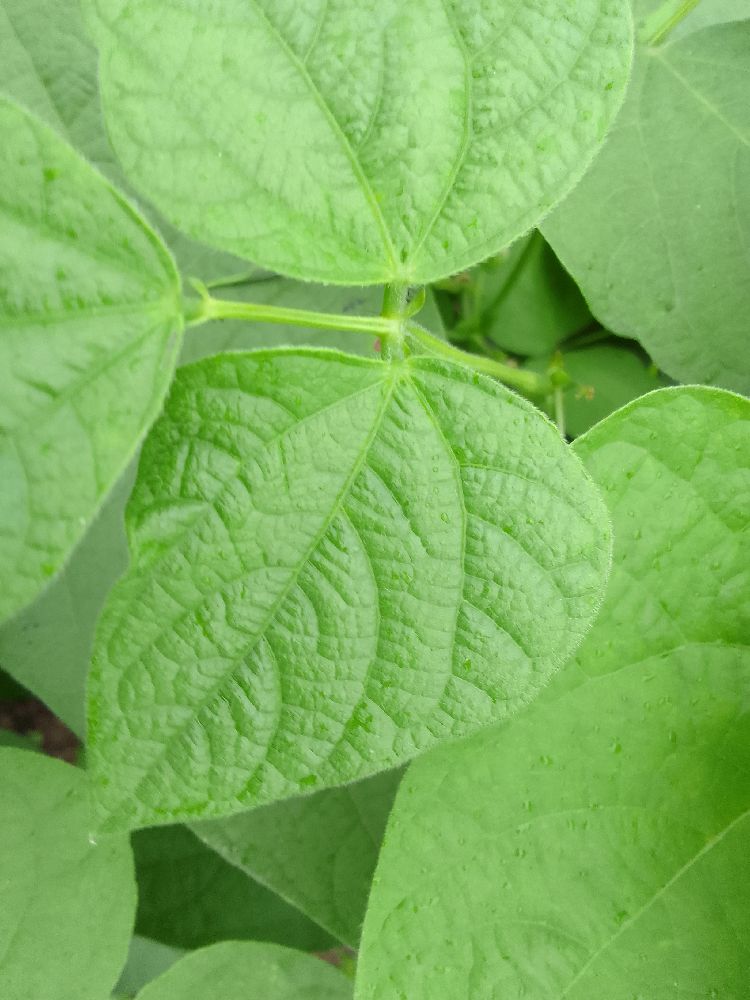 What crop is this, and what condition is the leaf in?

common bean, healthy
